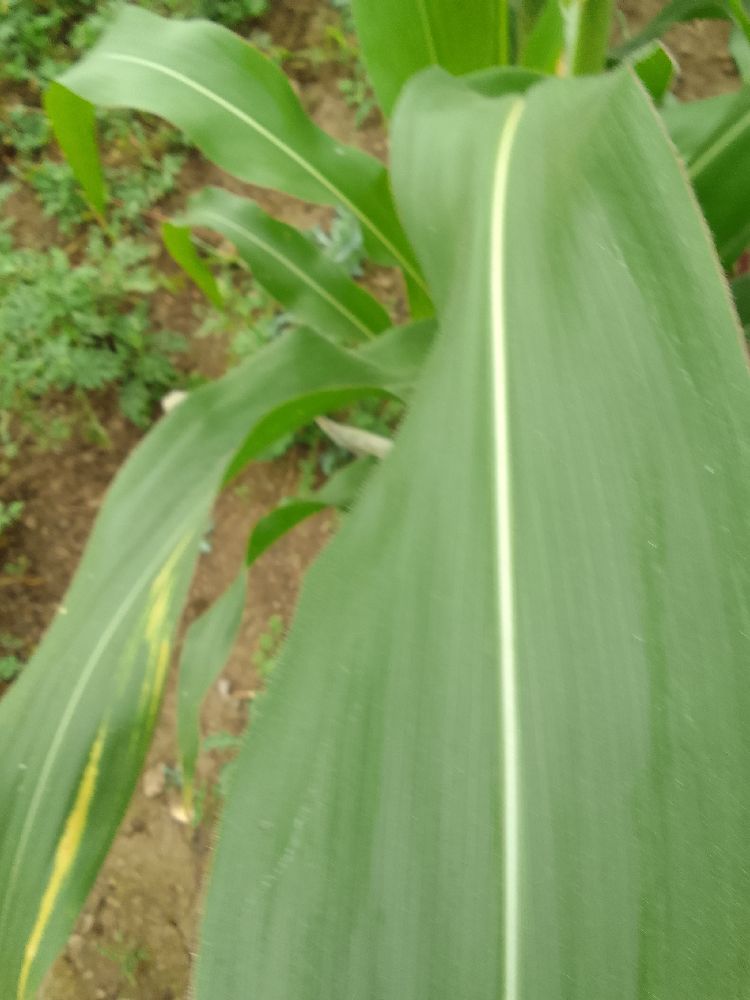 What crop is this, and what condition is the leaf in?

maize, healthy
